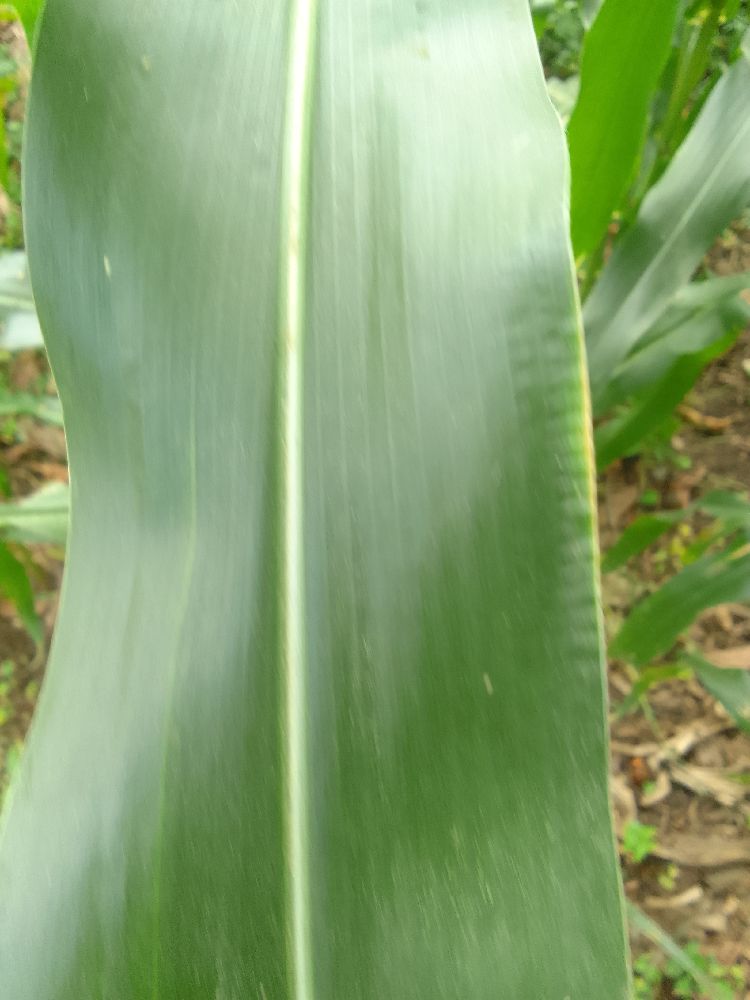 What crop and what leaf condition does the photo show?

maize, healthy
